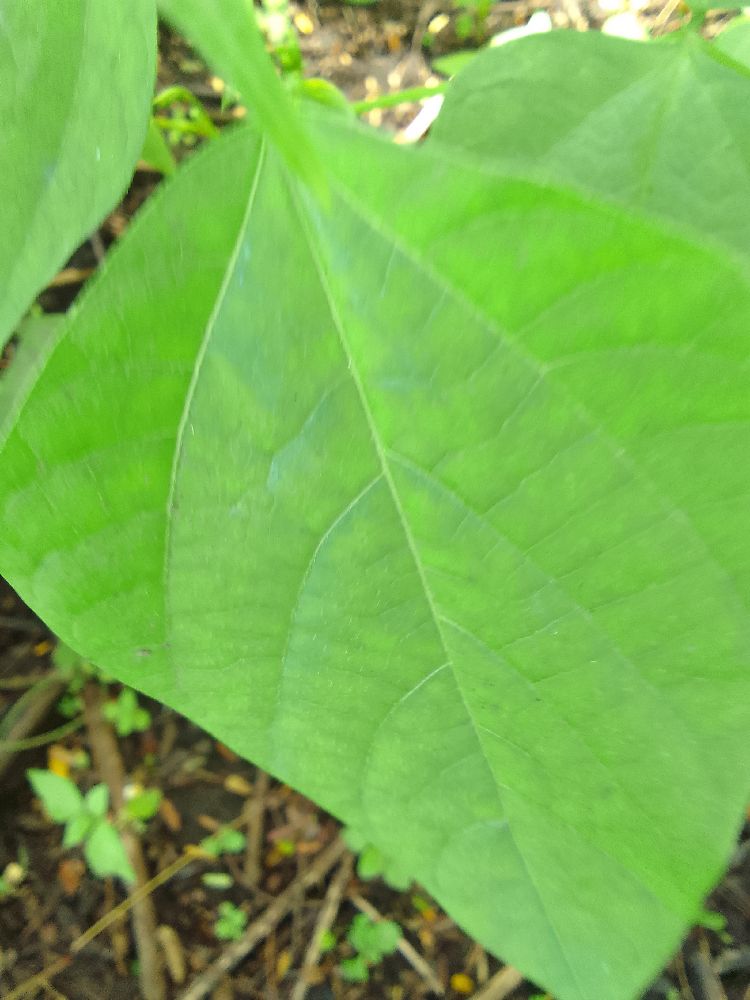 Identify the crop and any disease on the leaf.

common bean, healthy
